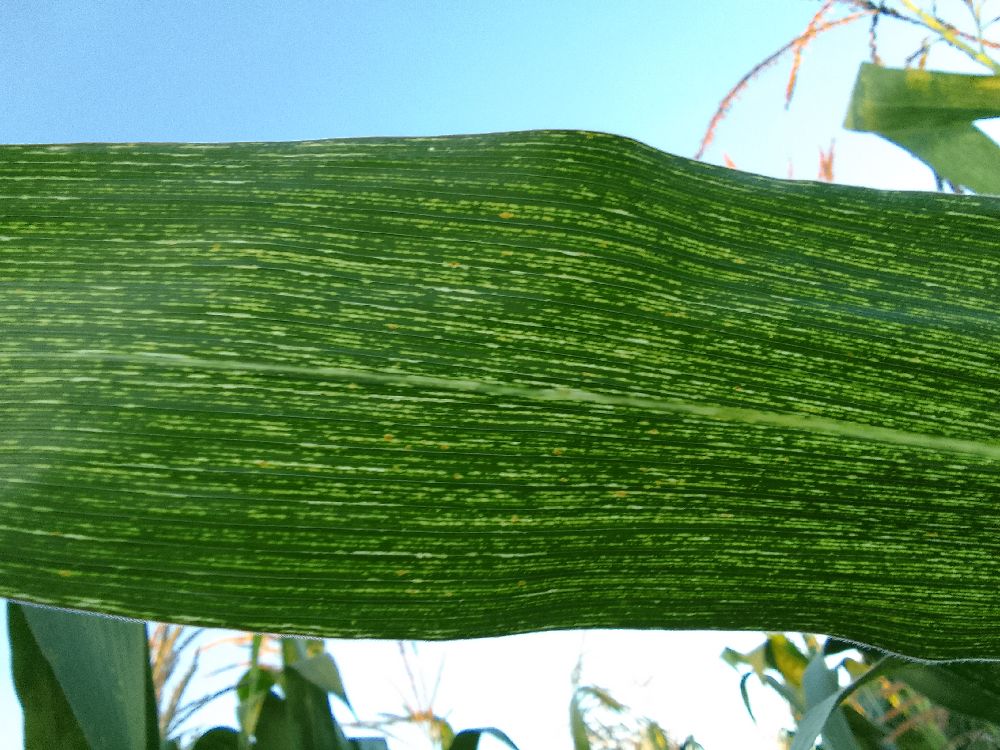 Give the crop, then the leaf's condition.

maize, maize streak virus
